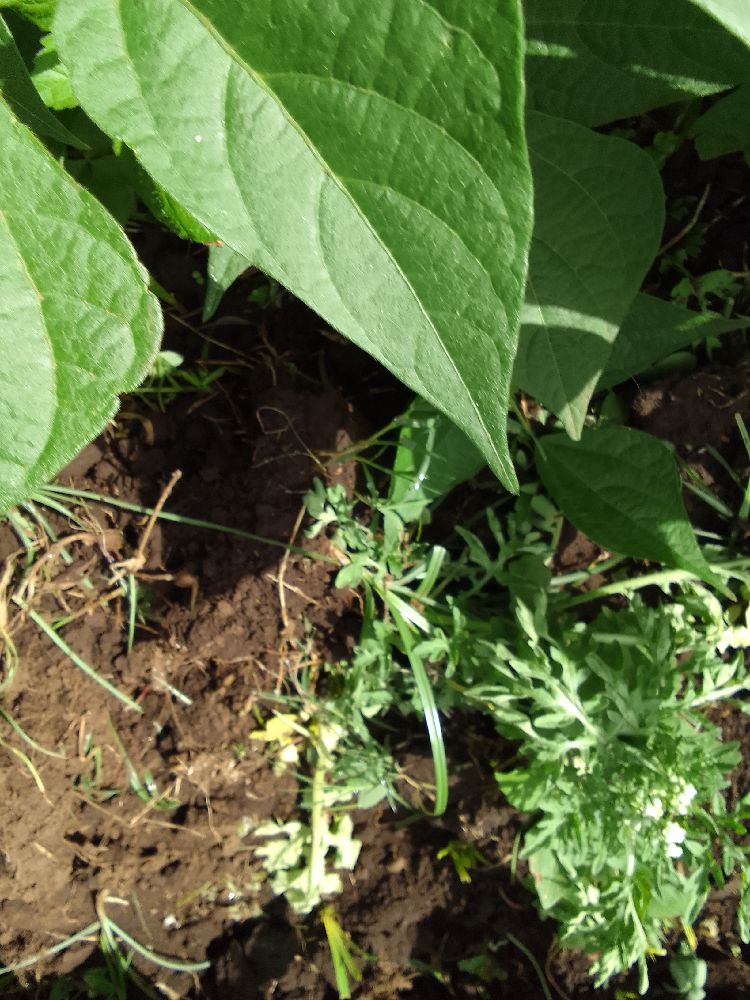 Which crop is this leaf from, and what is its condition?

common bean, healthy
